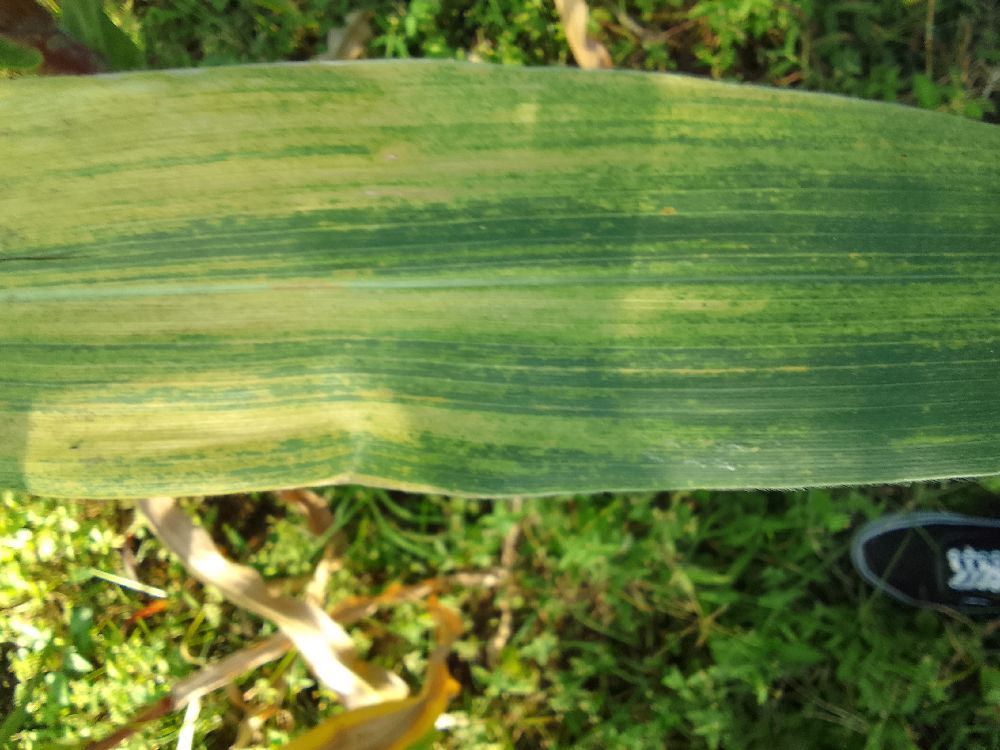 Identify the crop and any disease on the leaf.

maize, maize lethal necrosis
